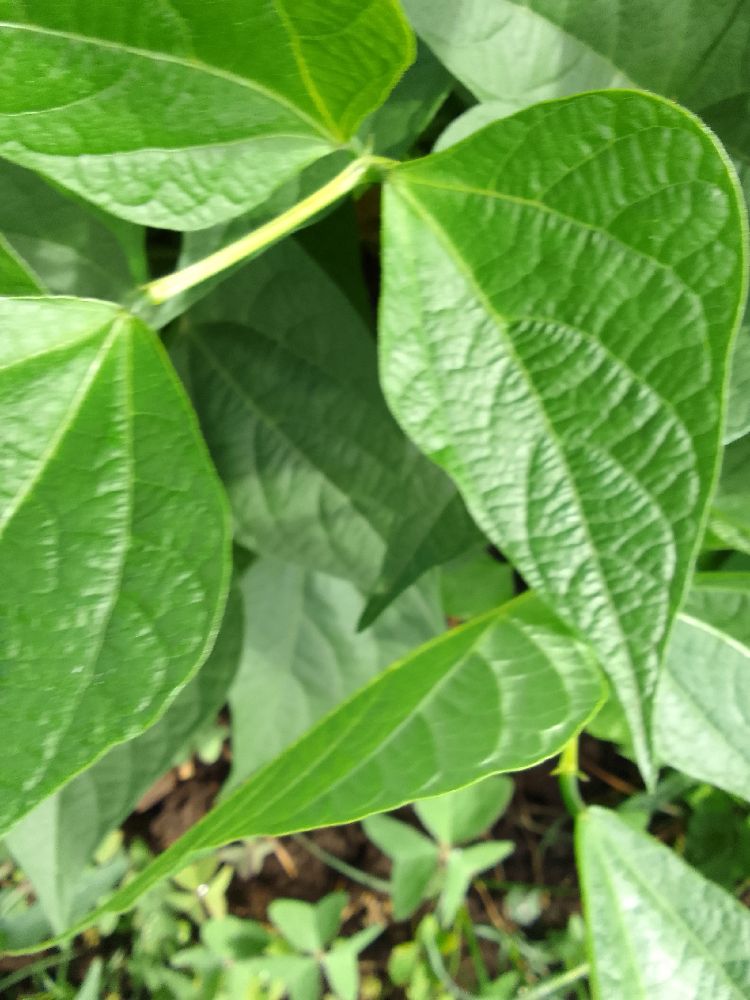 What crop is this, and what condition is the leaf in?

common bean, healthy
